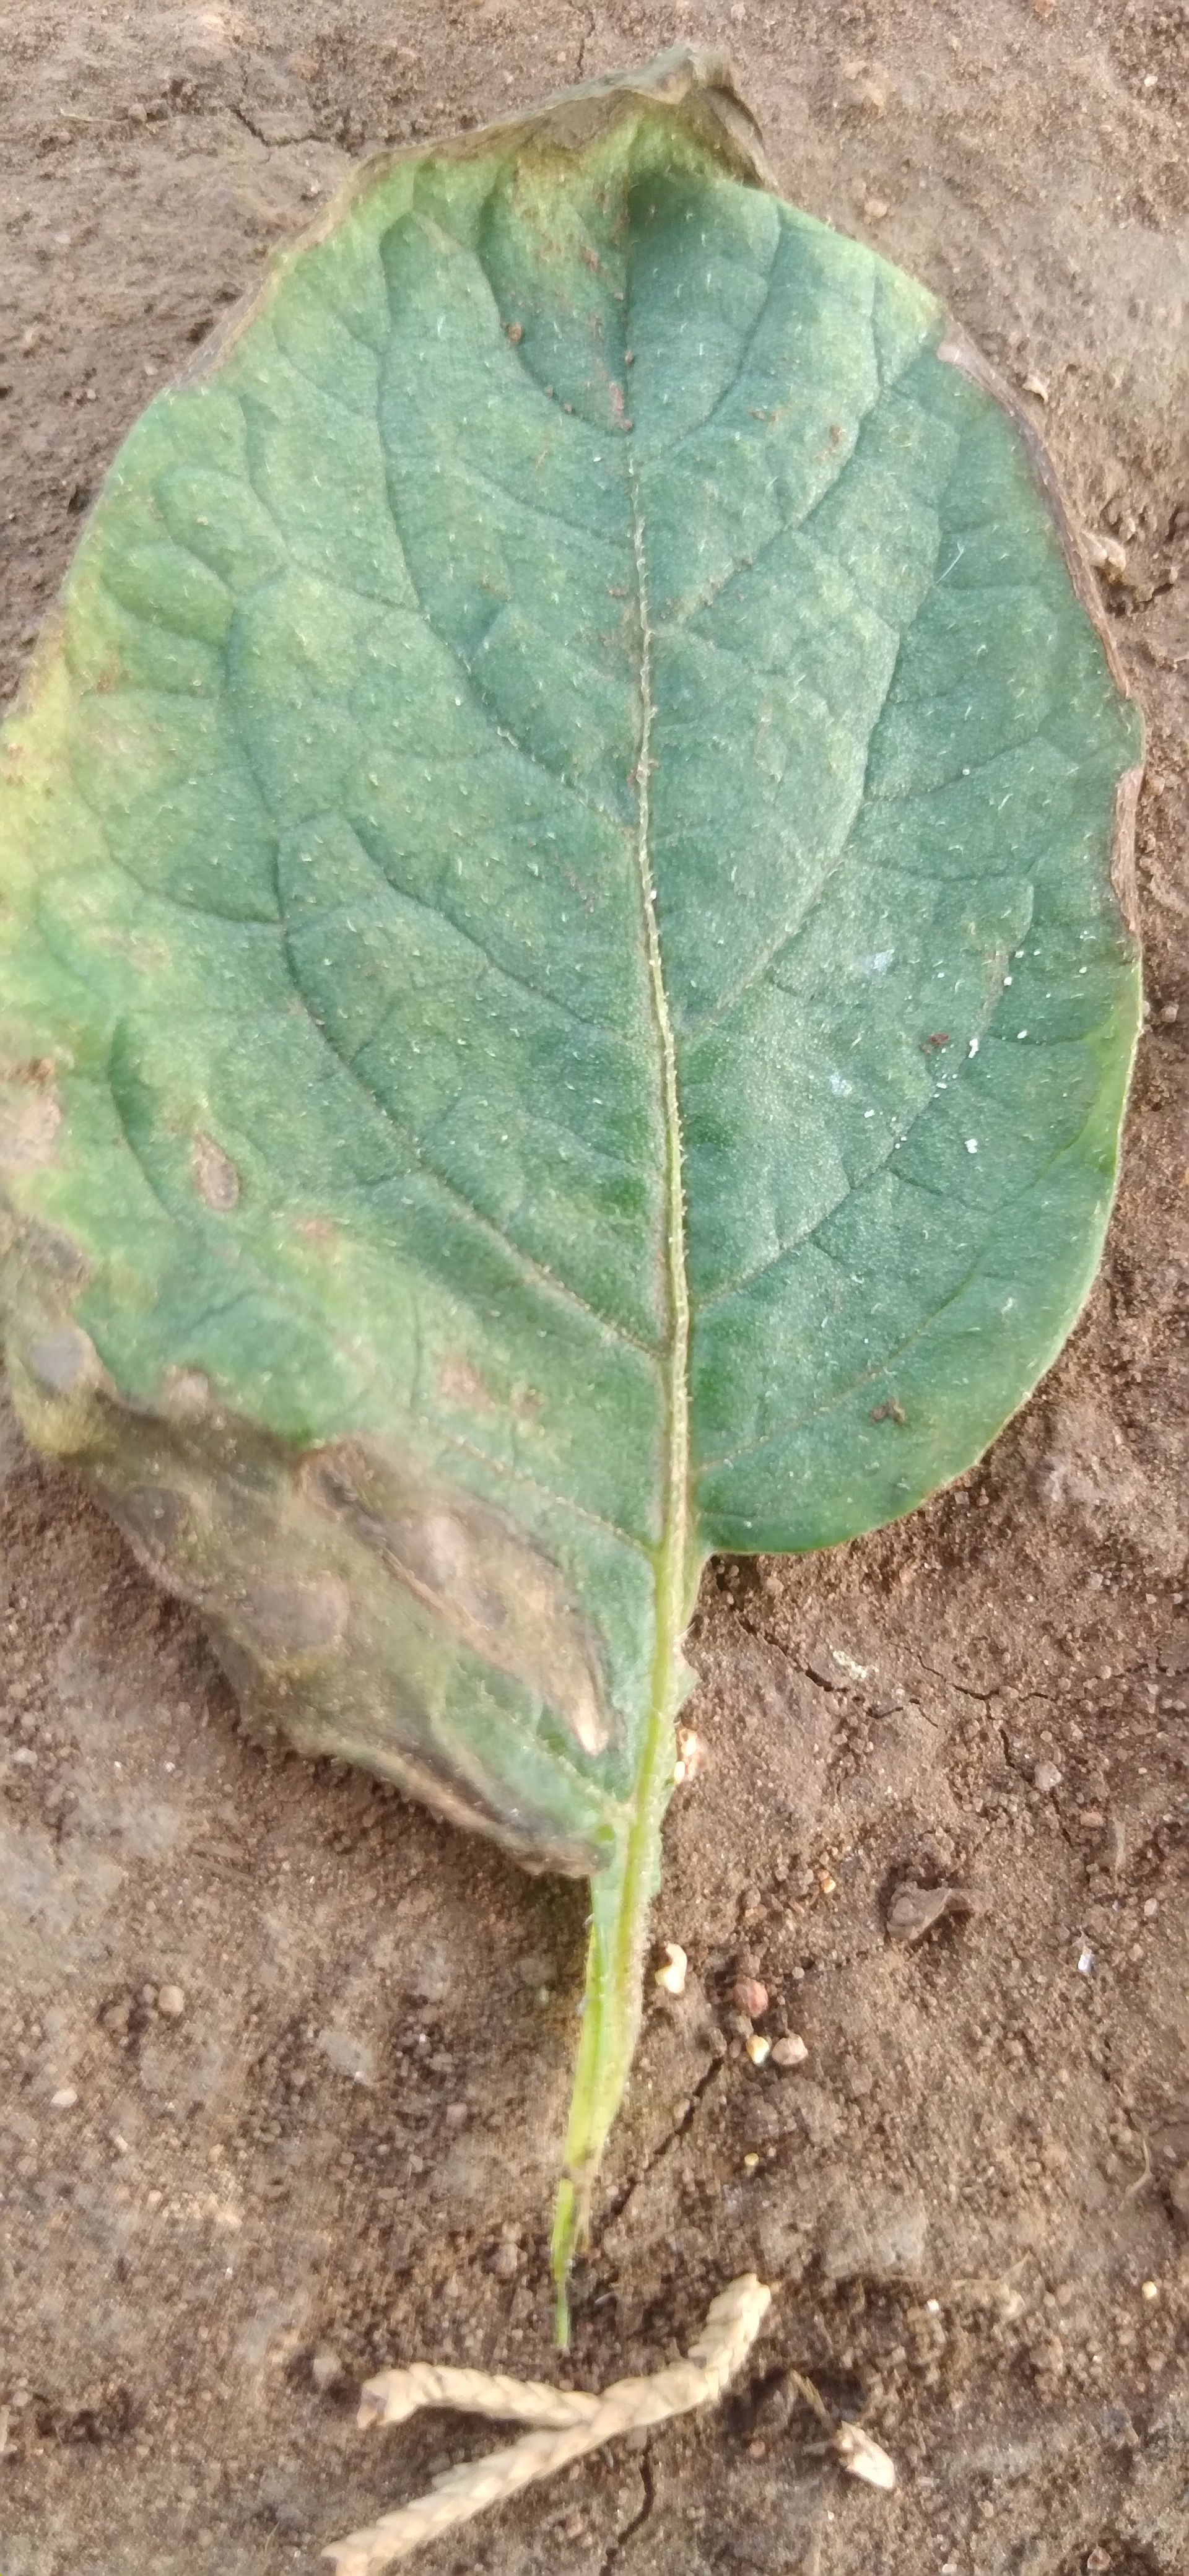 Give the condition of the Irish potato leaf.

early blight
